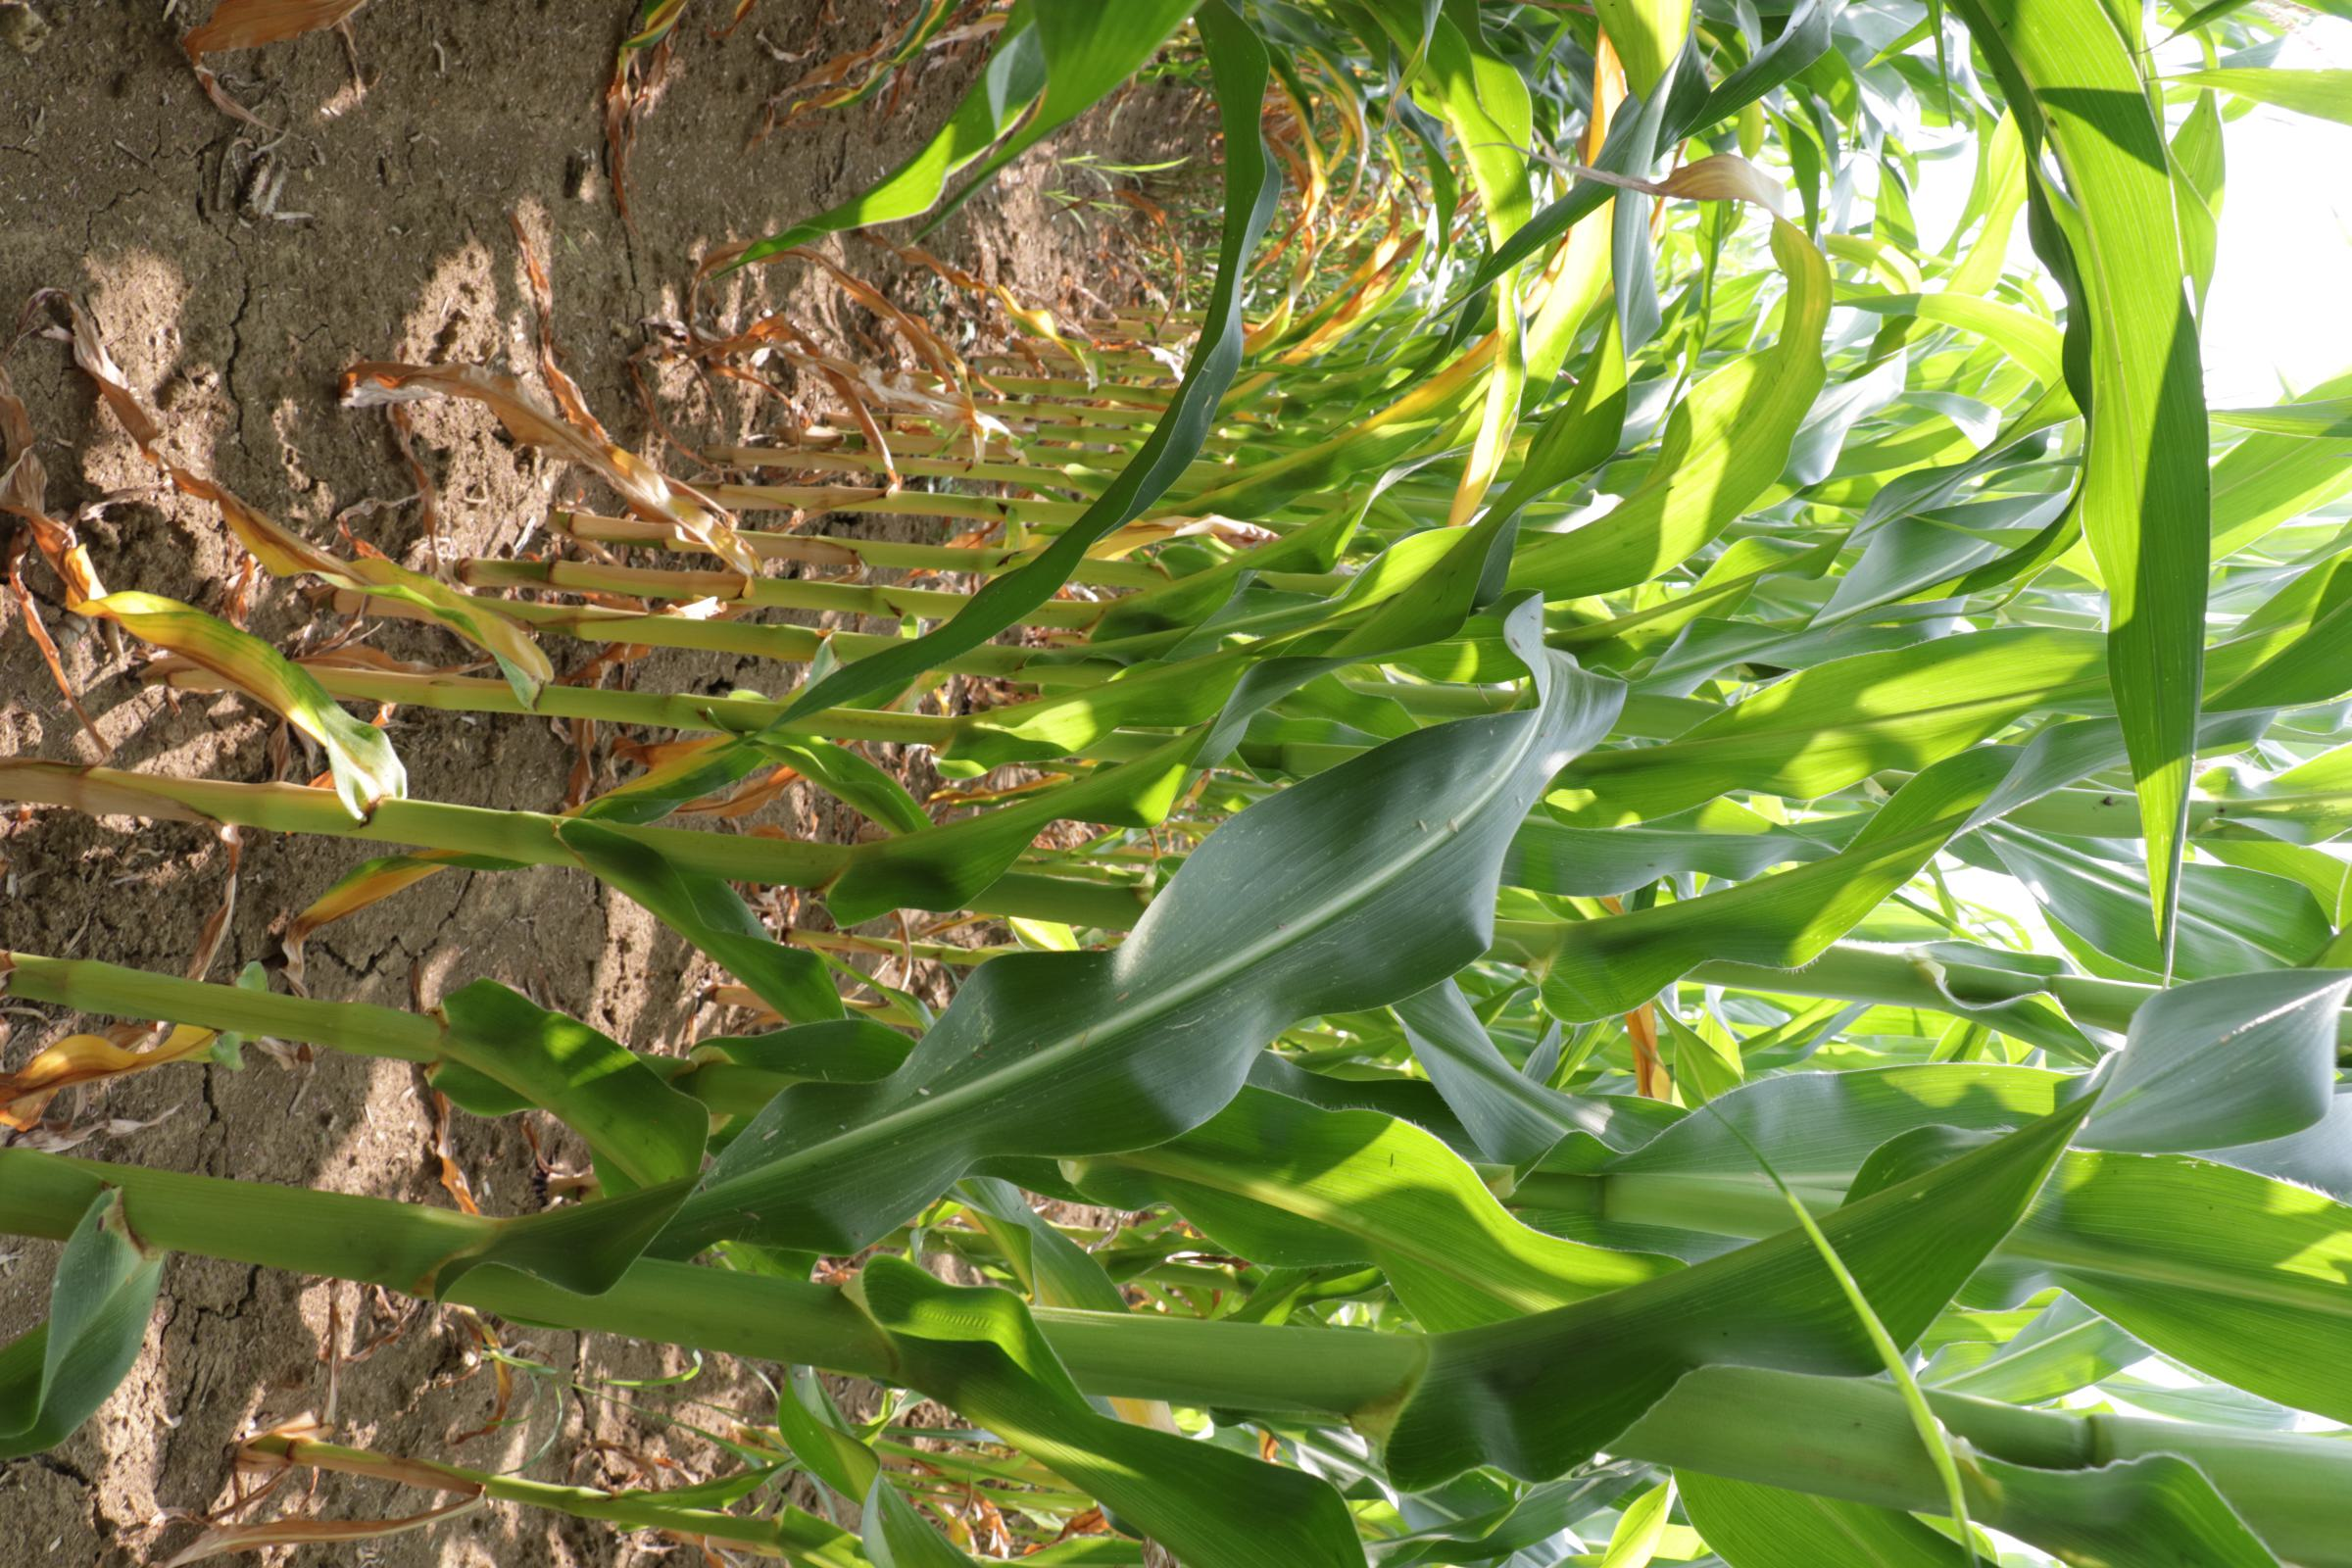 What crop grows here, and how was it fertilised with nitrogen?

maize, no added nitrogen
